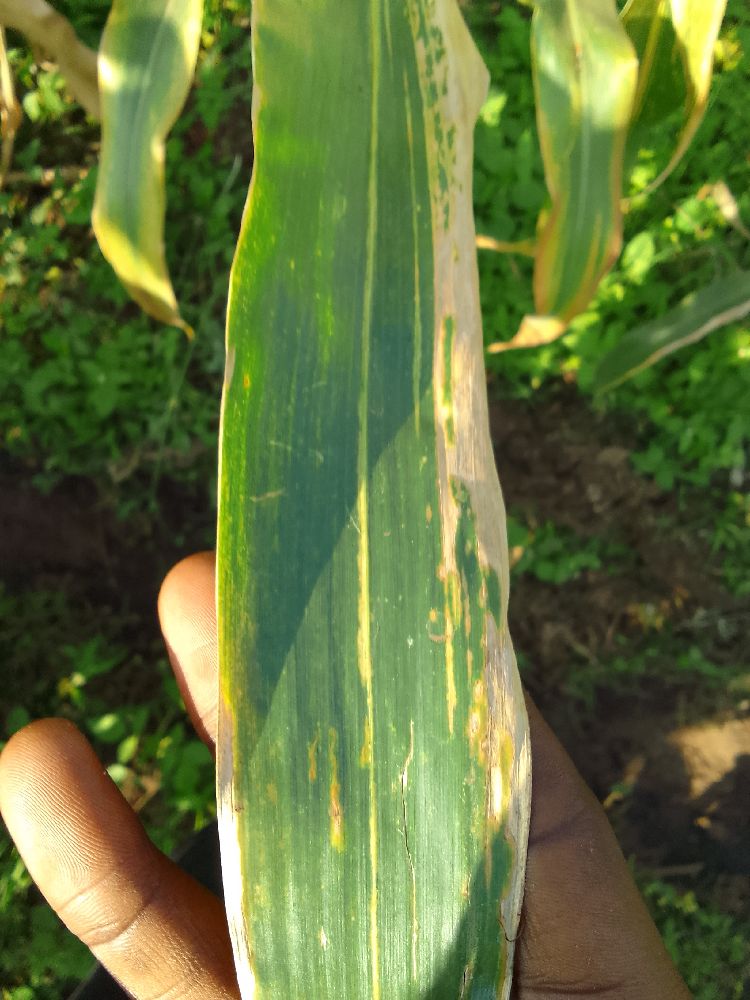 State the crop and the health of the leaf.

maize, maize lethal necrosis
